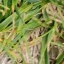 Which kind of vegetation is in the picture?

grass
